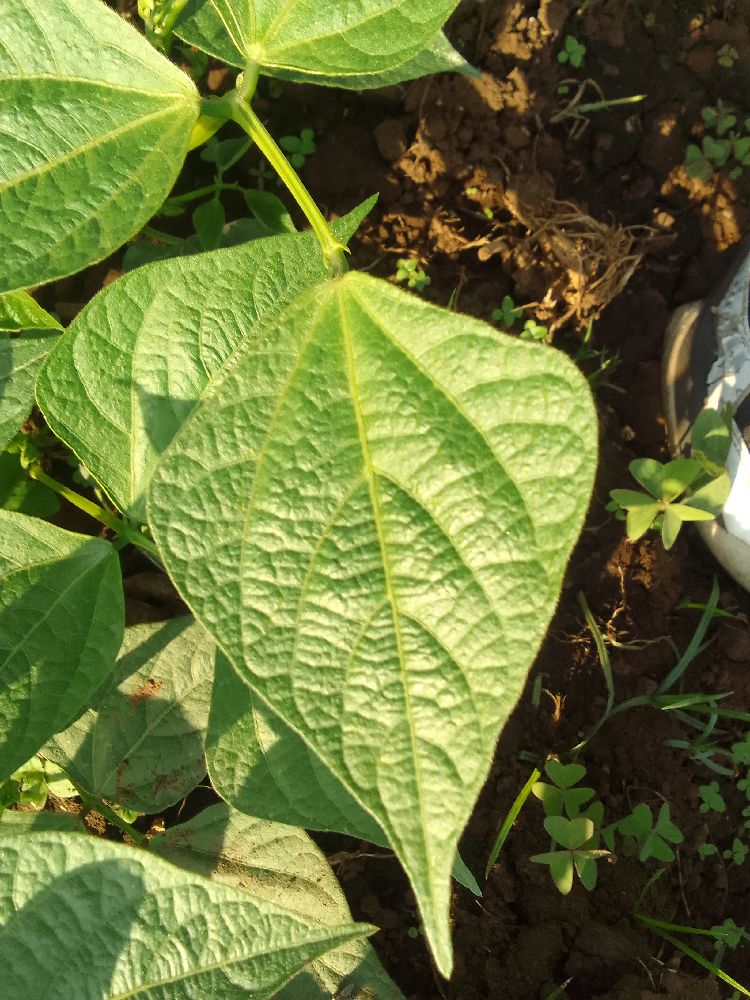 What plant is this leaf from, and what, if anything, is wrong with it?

common bean, healthy
